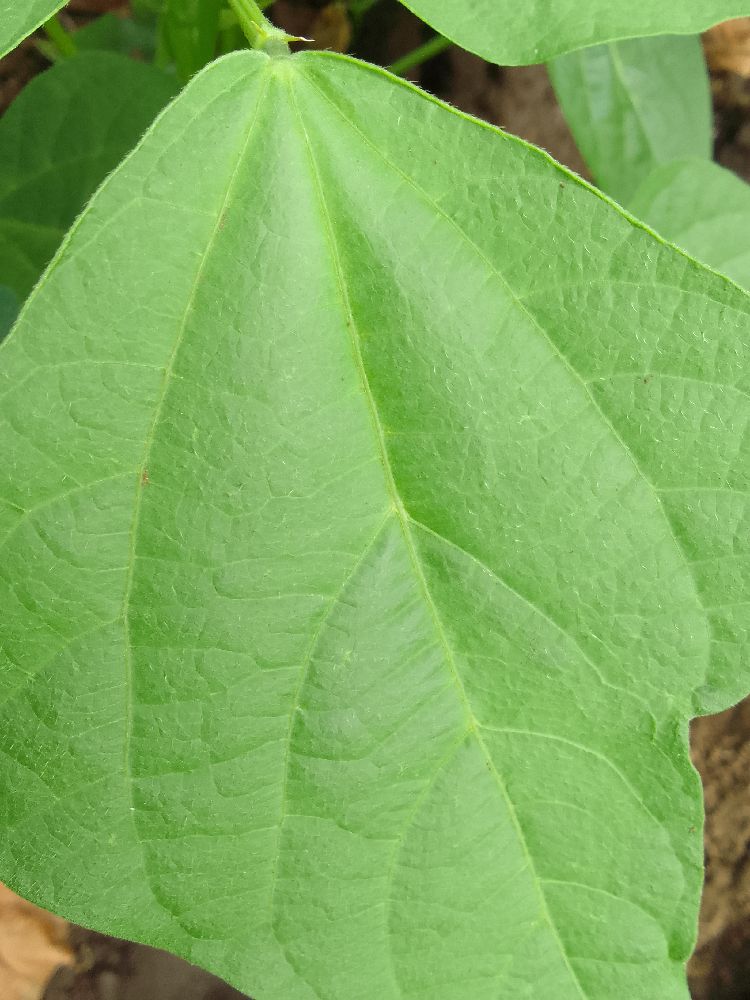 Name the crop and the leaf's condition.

common bean, healthy
